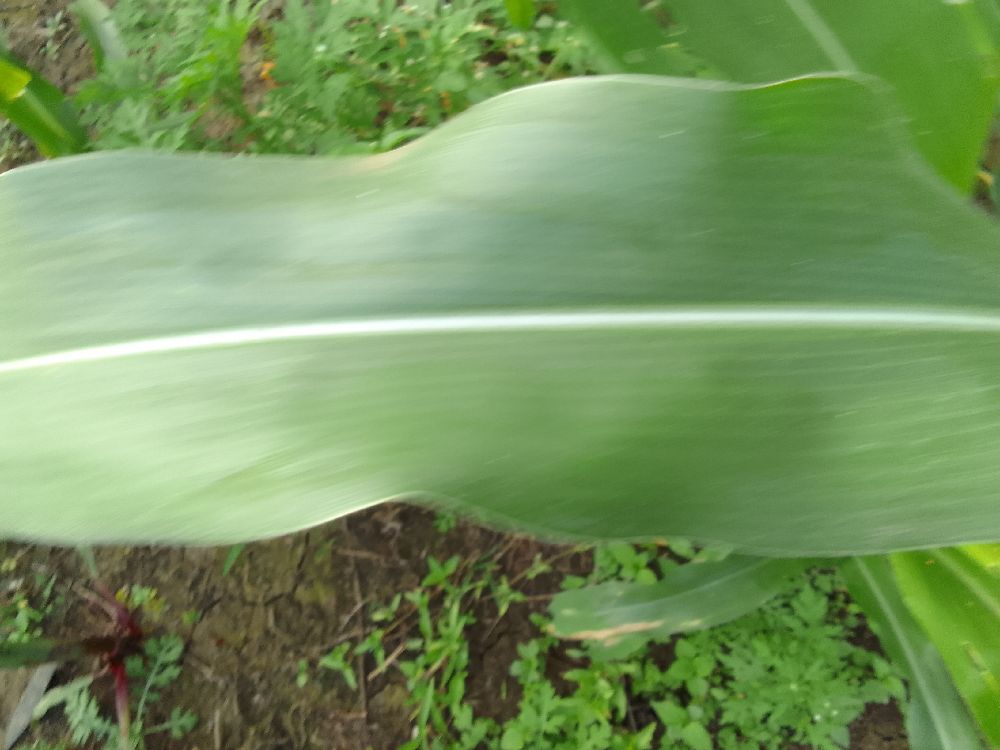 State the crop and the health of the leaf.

maize, healthy
